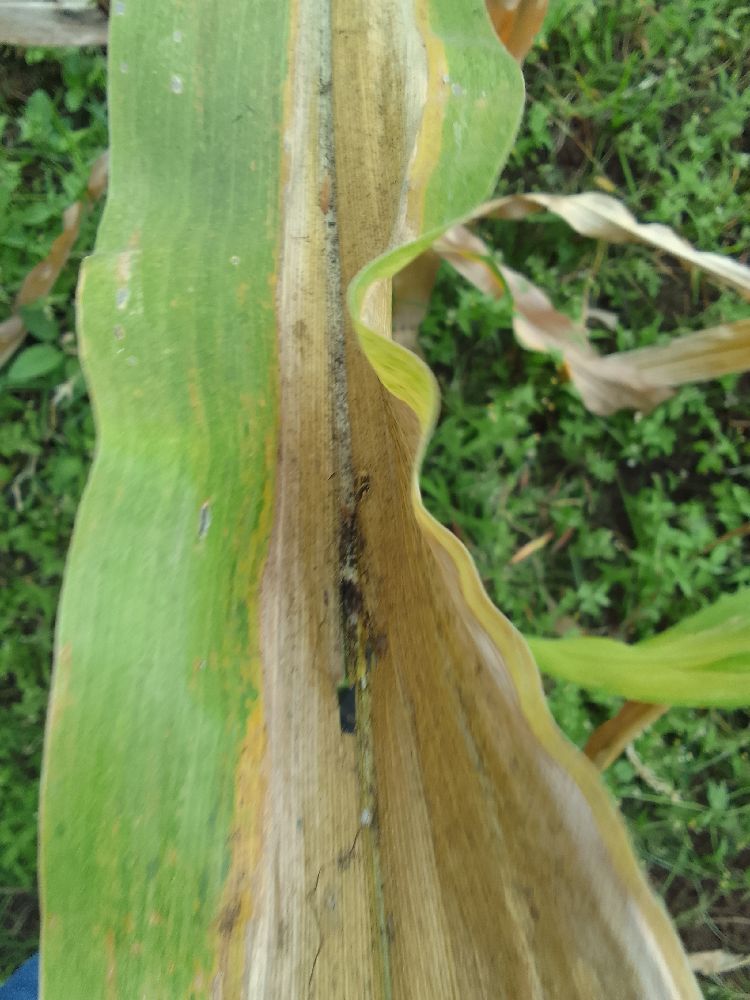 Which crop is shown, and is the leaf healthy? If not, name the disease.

maize, maize lethal necrosis
